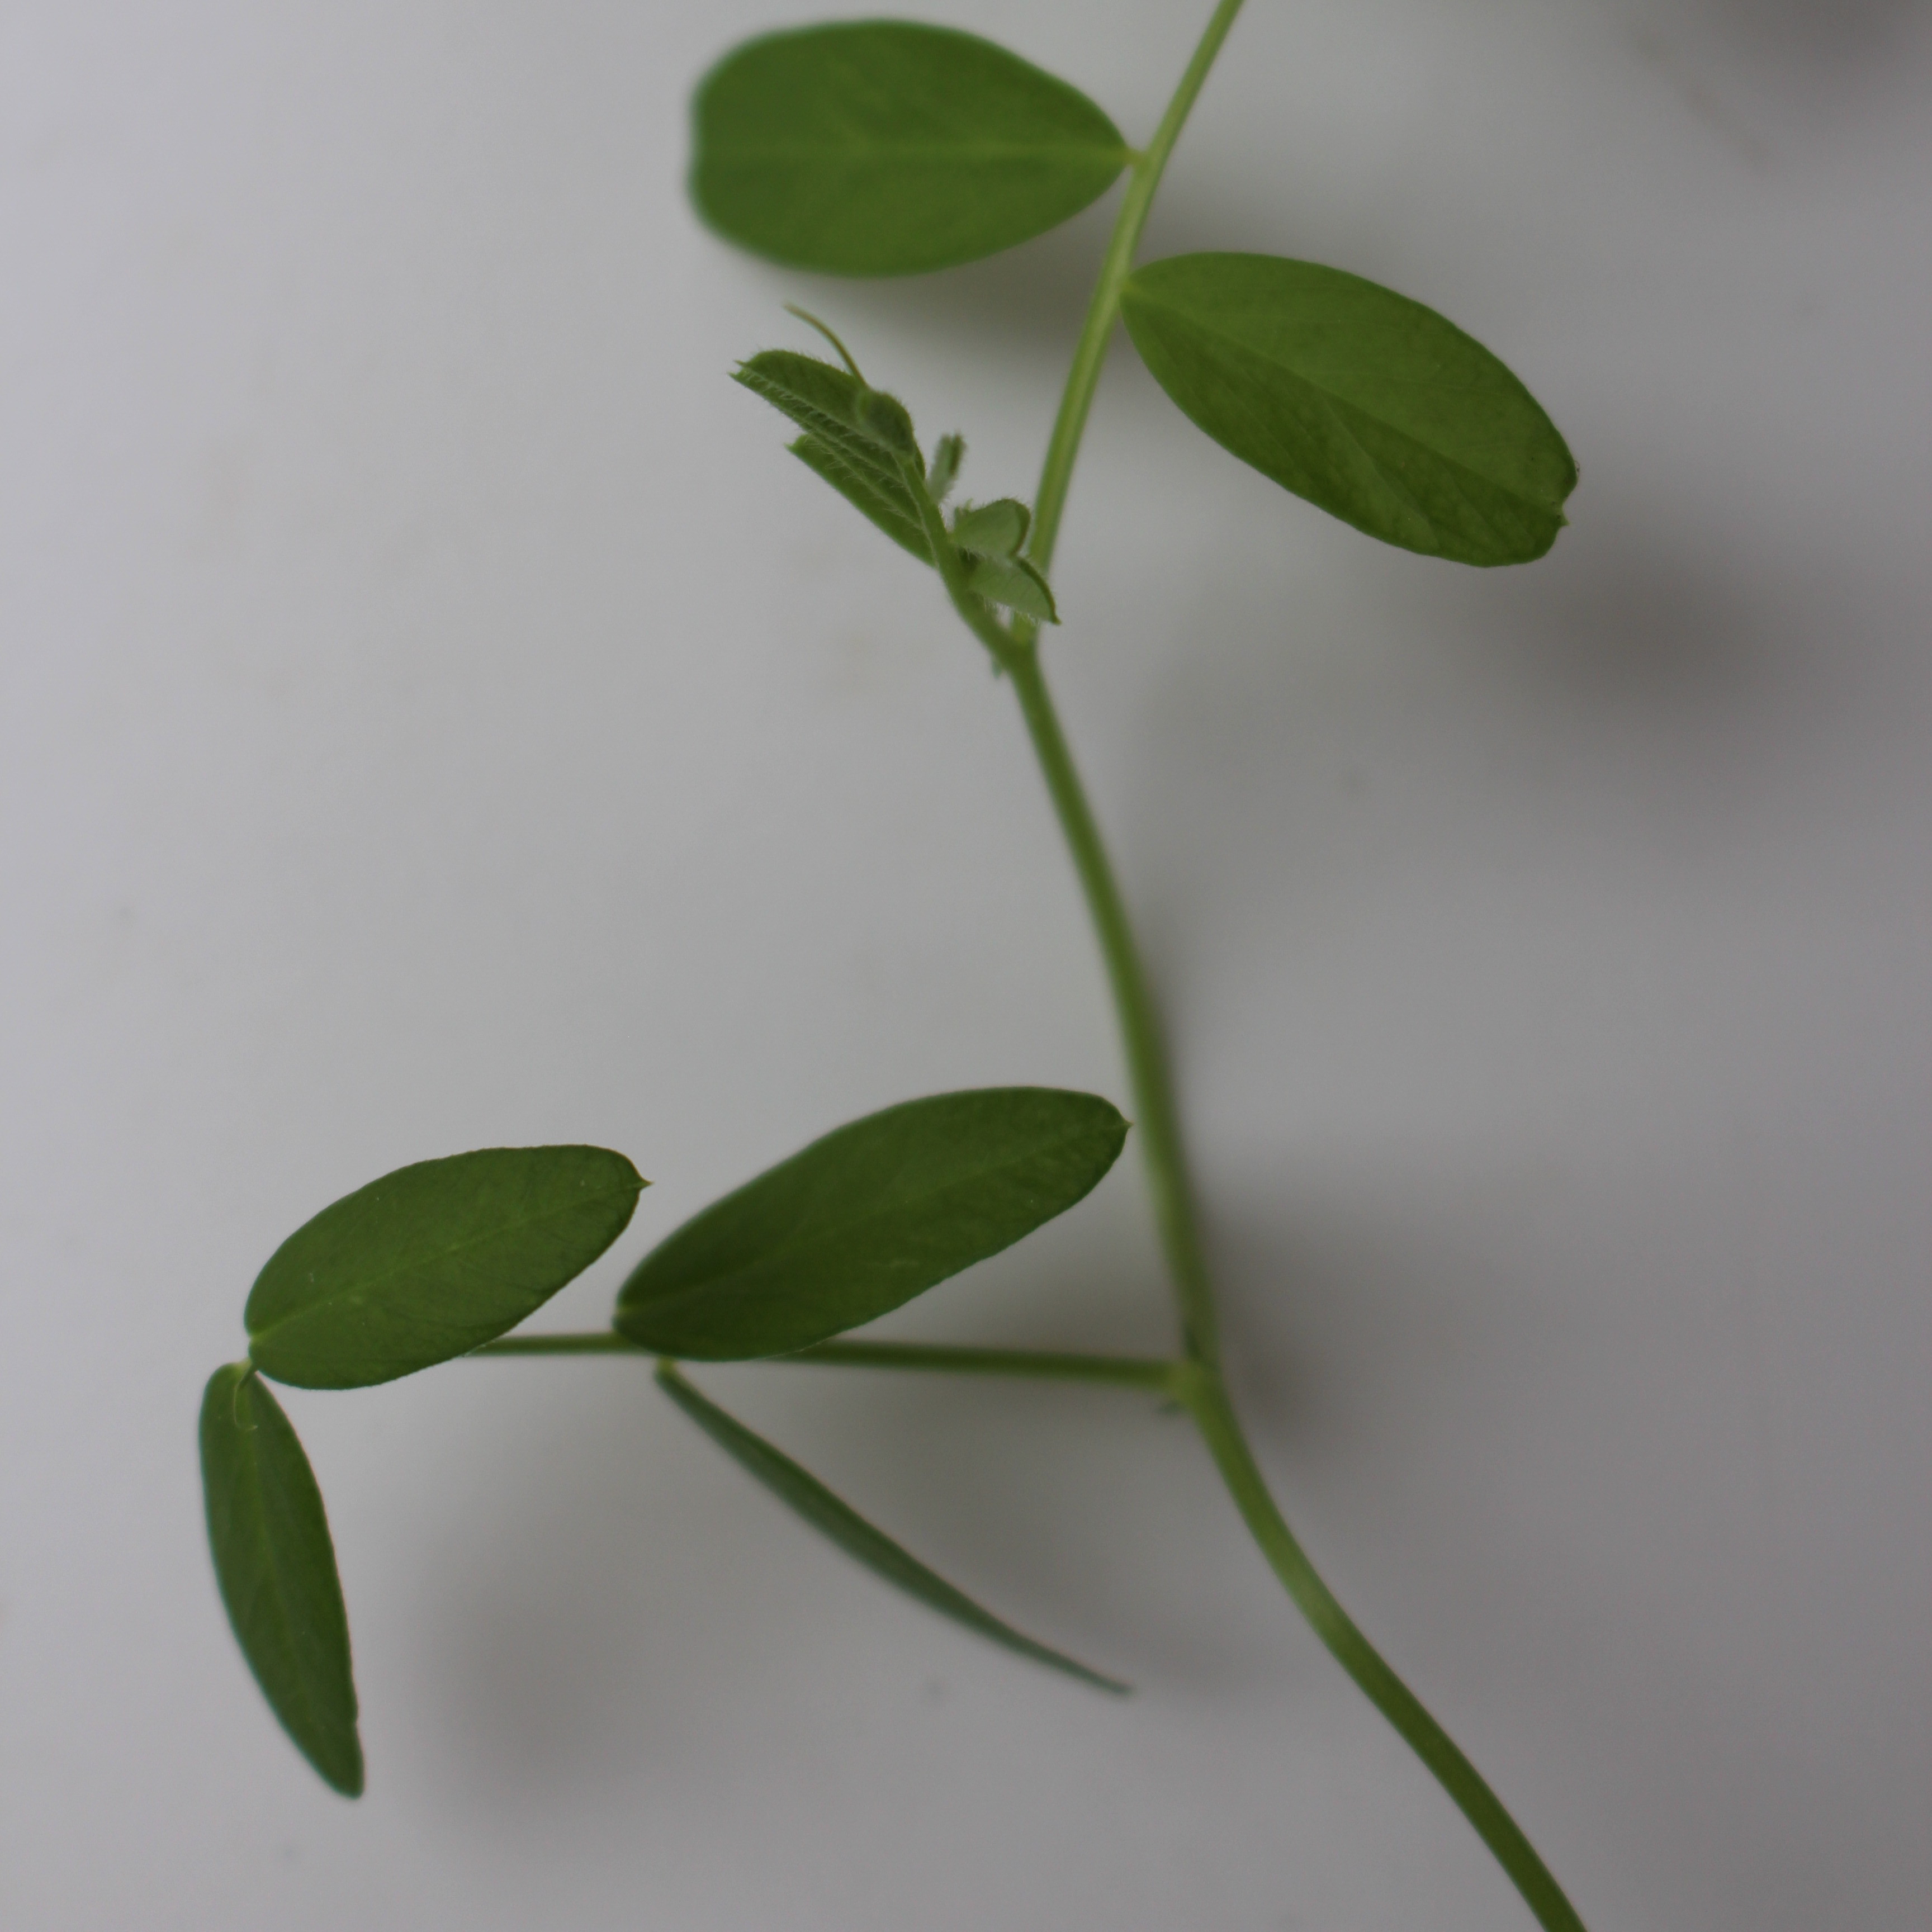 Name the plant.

Vicia sativa
